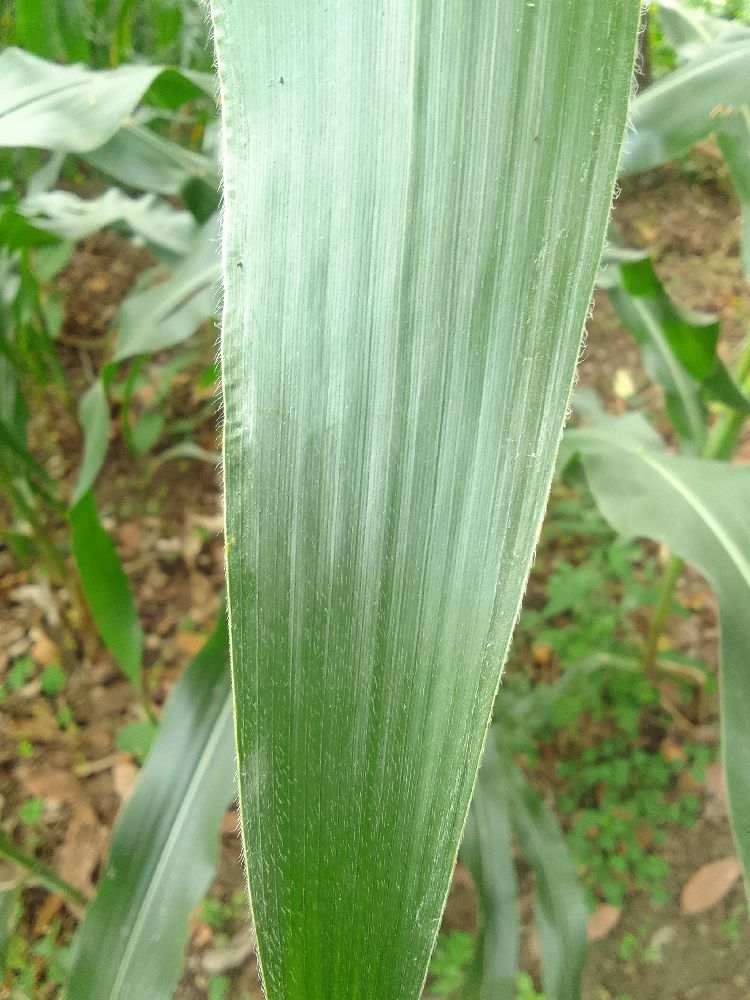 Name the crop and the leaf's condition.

maize, healthy
